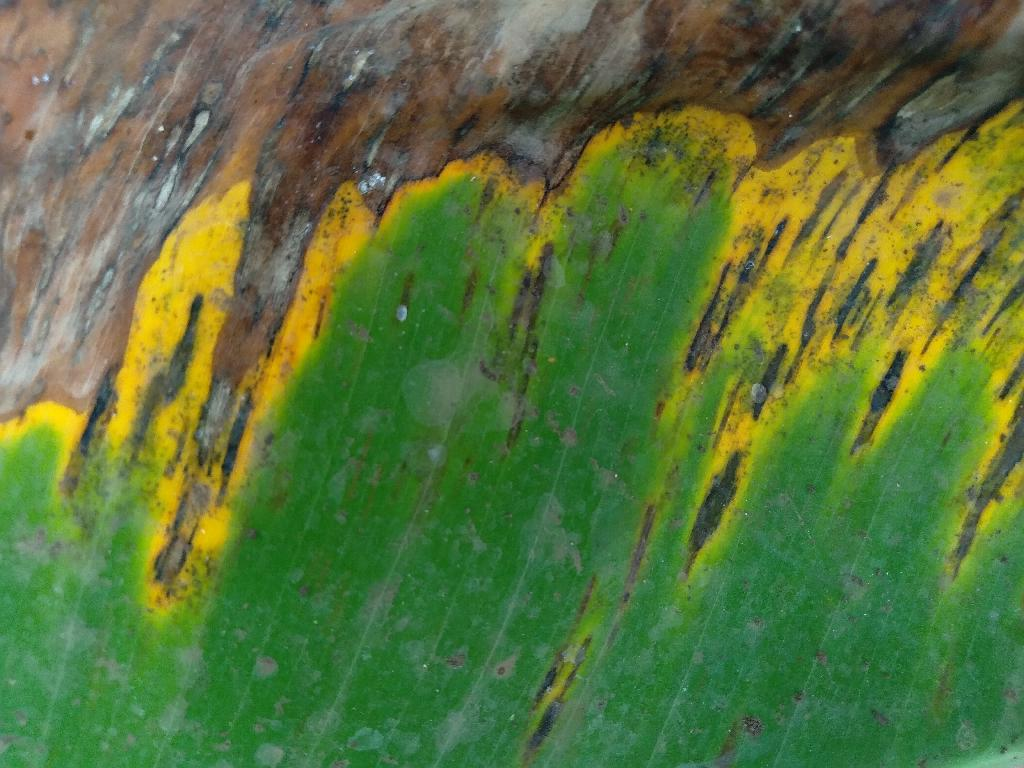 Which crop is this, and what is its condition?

banana, black sigatoka
